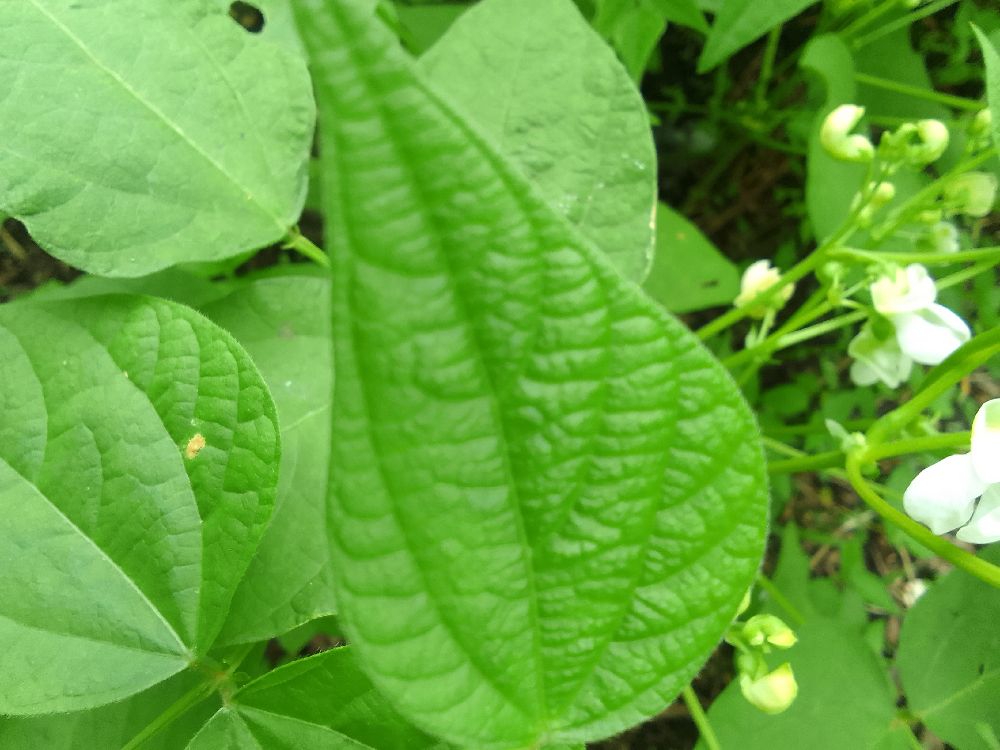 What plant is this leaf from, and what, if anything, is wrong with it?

common bean, healthy
